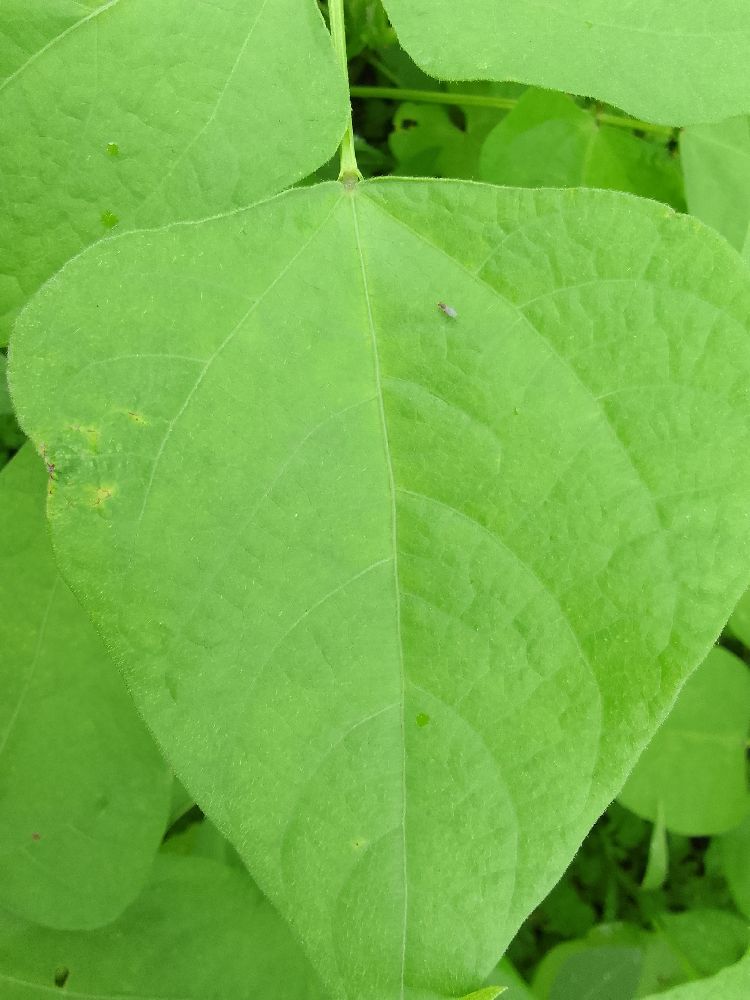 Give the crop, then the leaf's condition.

maize, healthy
